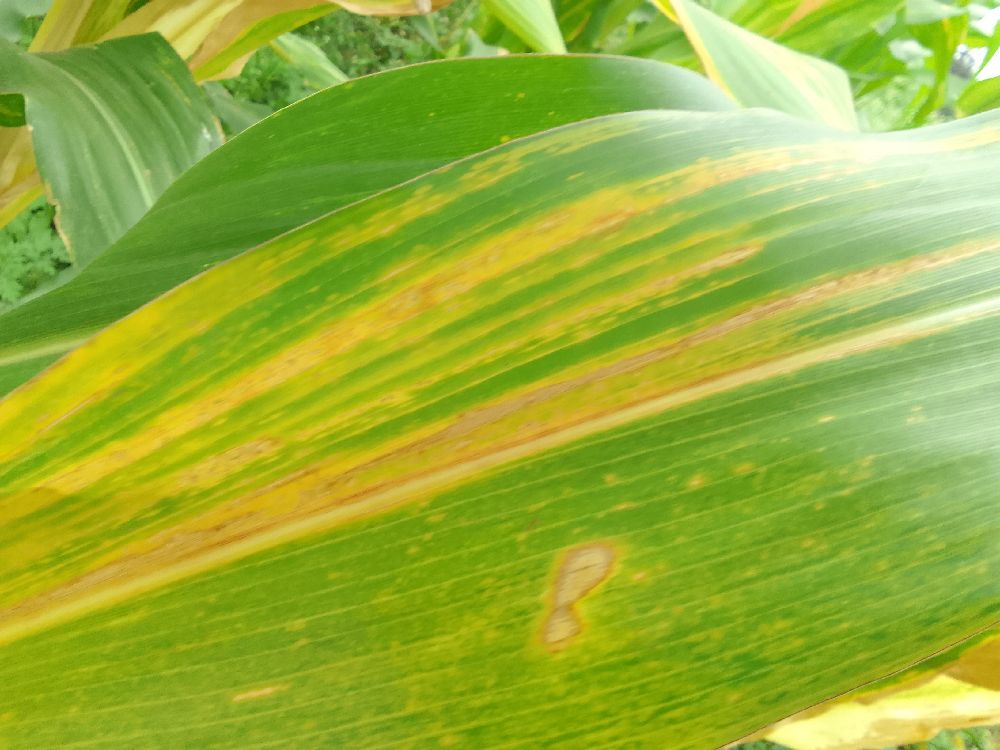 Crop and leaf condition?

maize, maize lethal necrosis
